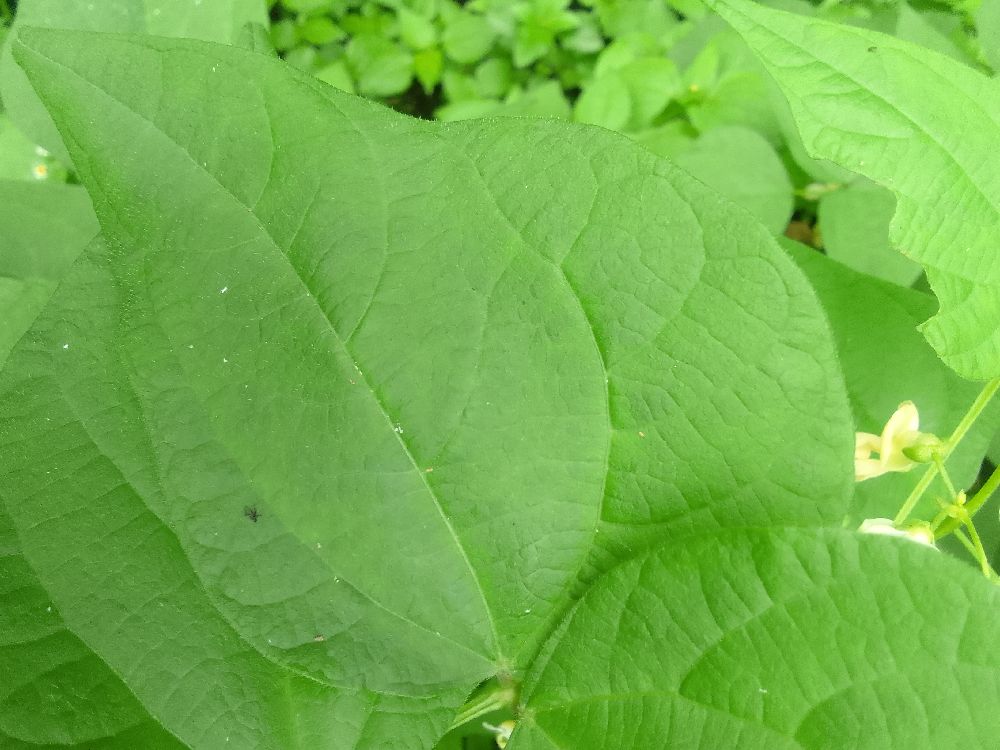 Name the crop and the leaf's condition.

common bean, healthy
